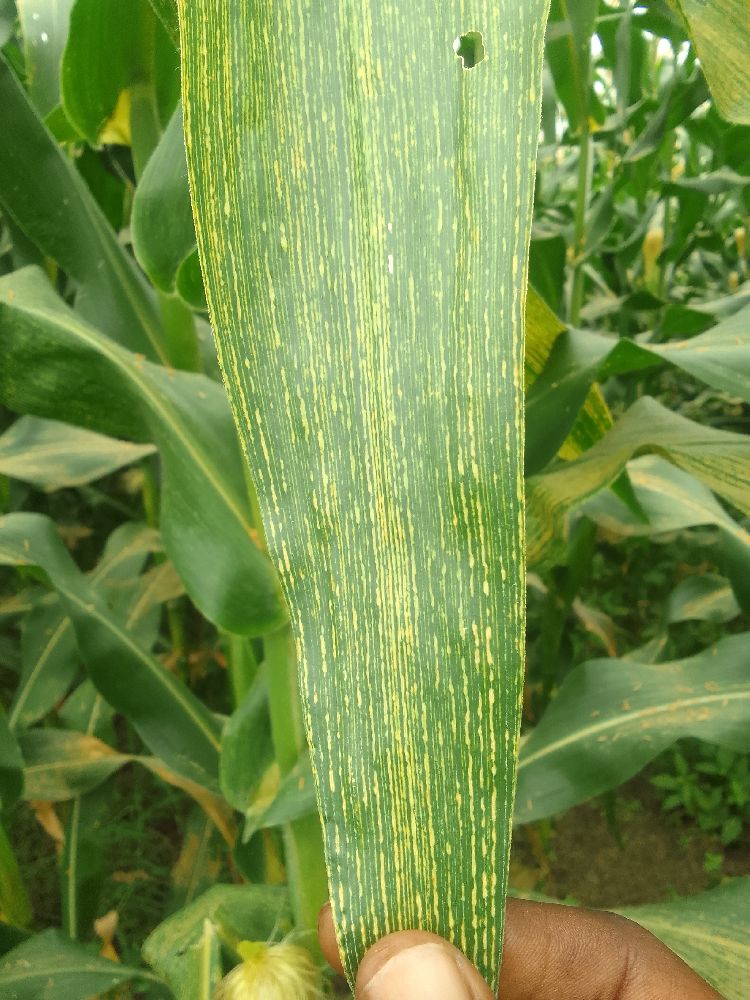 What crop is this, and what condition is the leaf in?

maize, maize streak virus
